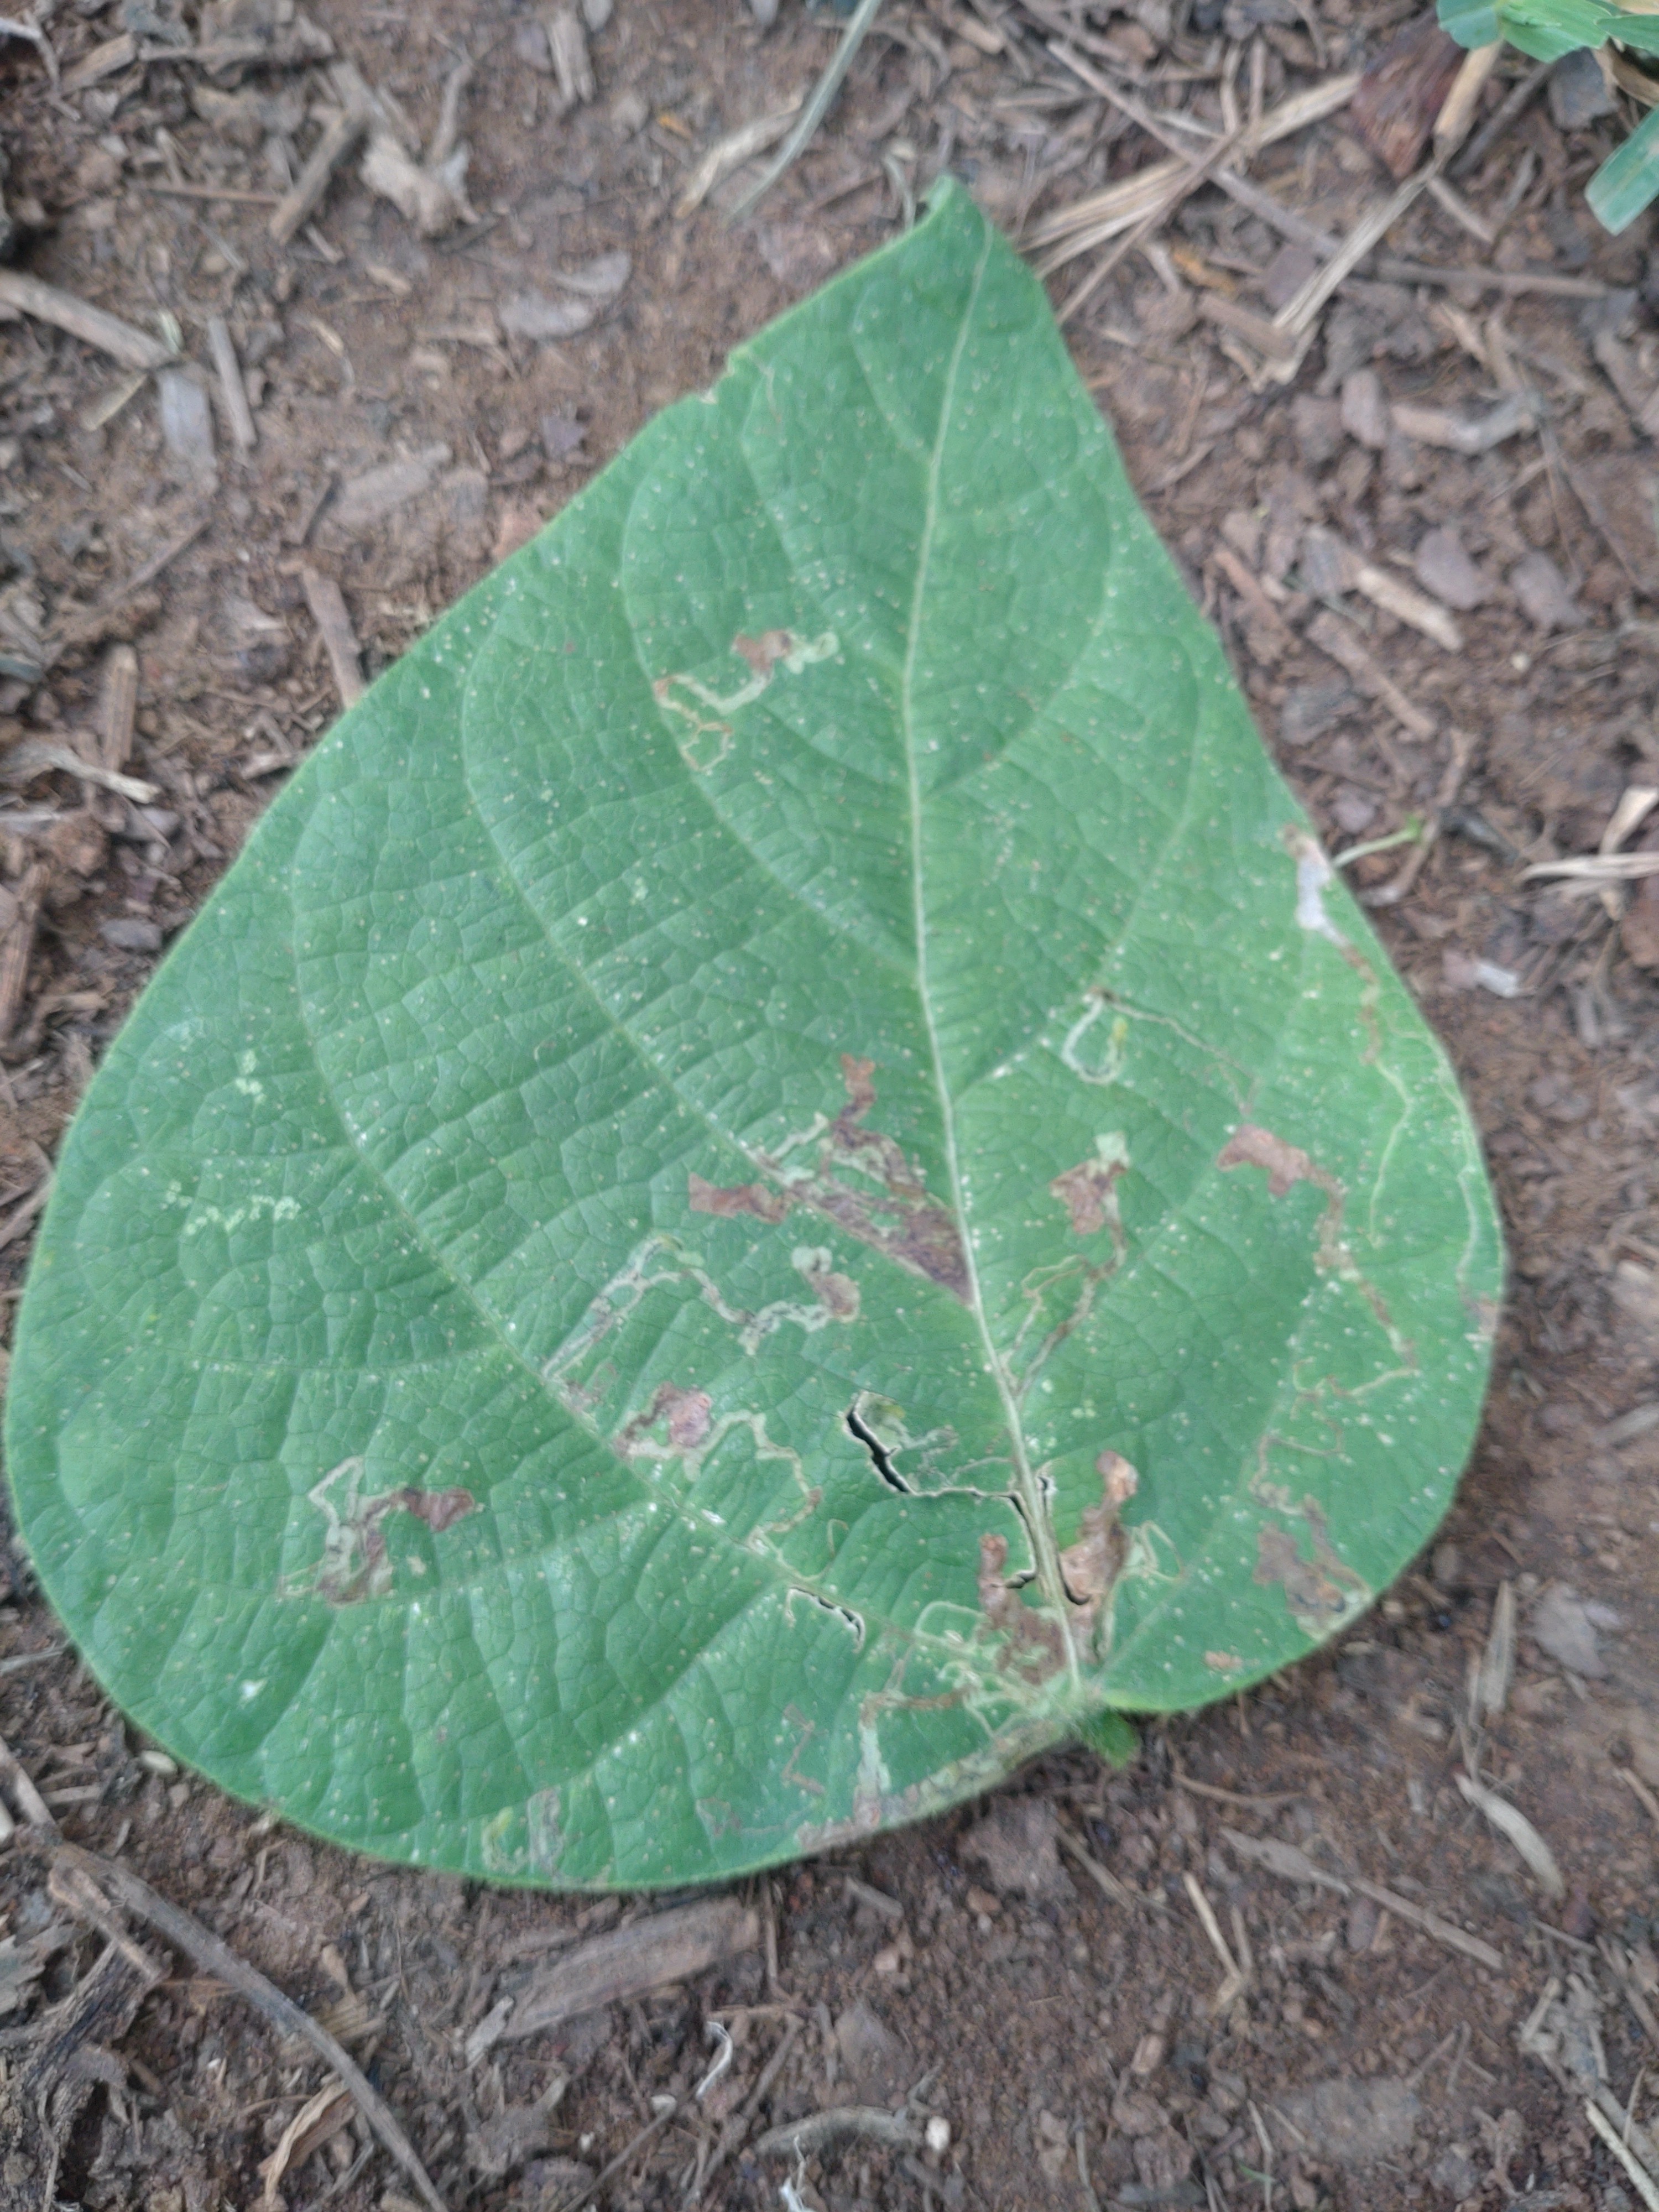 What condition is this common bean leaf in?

anthracnose
